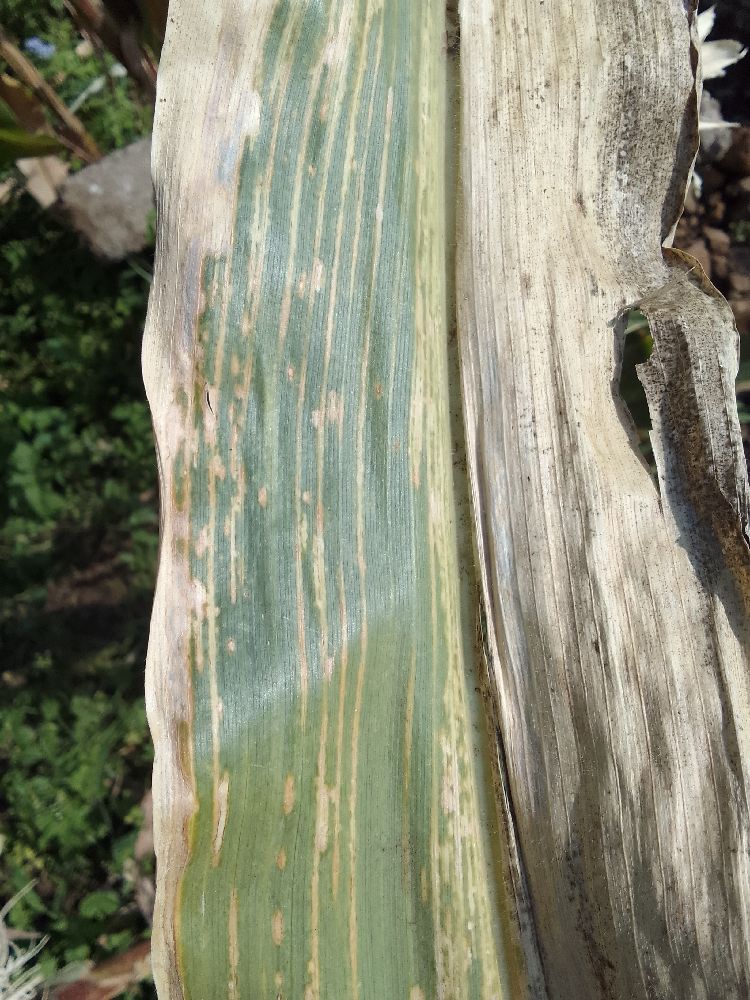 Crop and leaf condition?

maize, maize lethal necrosis
